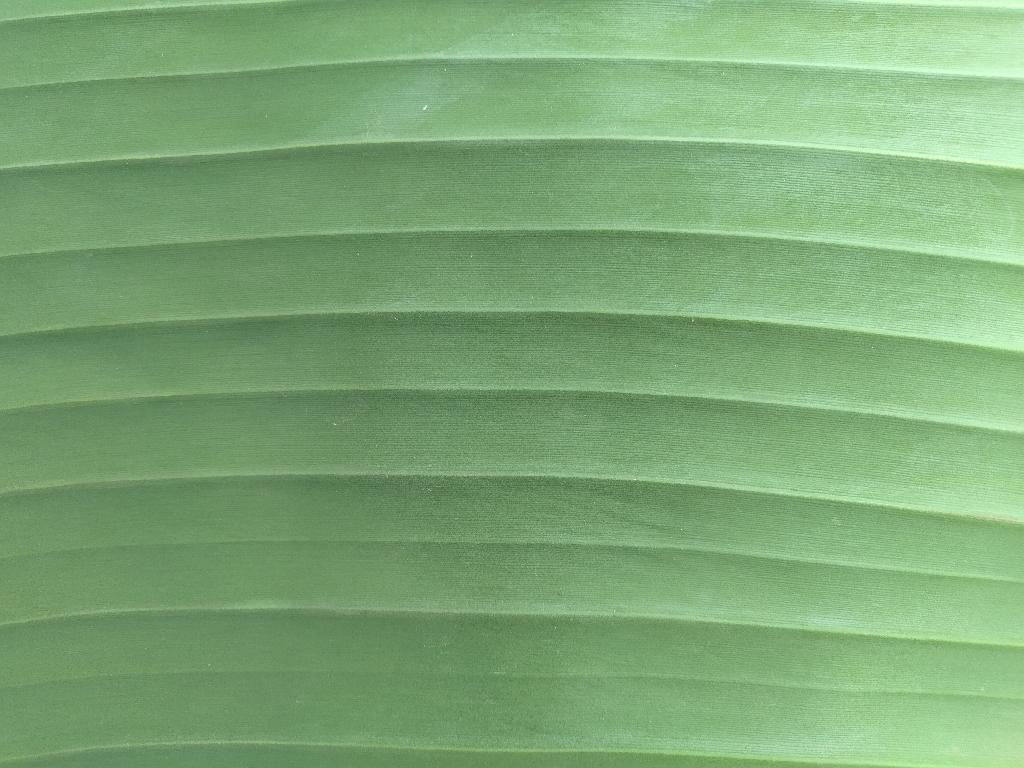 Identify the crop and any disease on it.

banana, healthy
